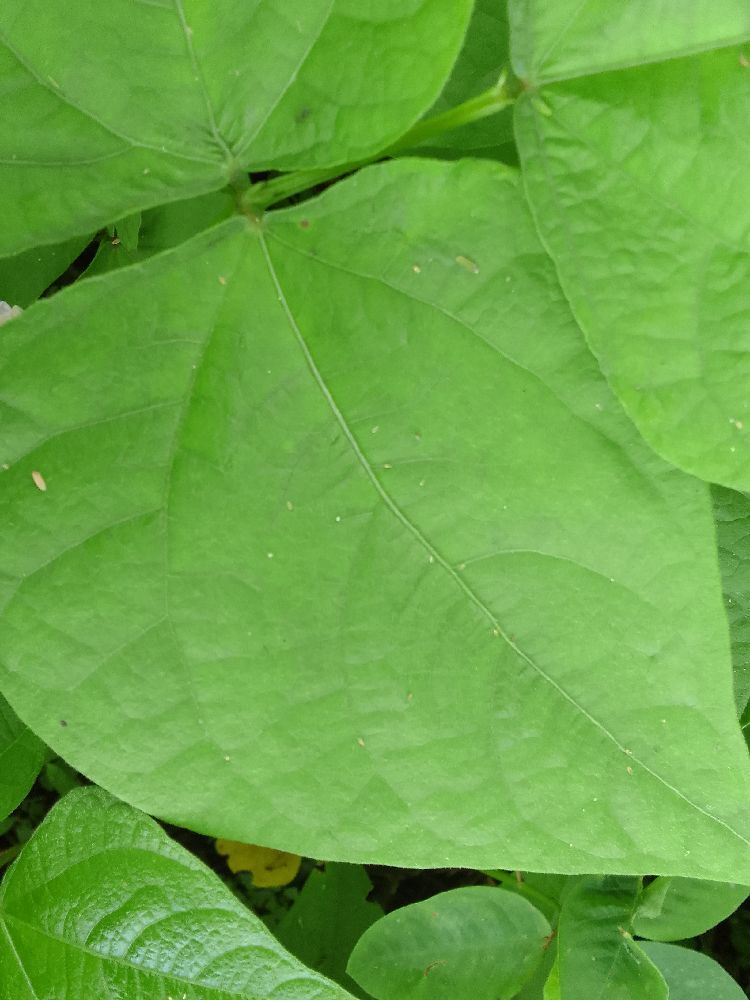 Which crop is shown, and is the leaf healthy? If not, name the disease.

common bean, healthy
